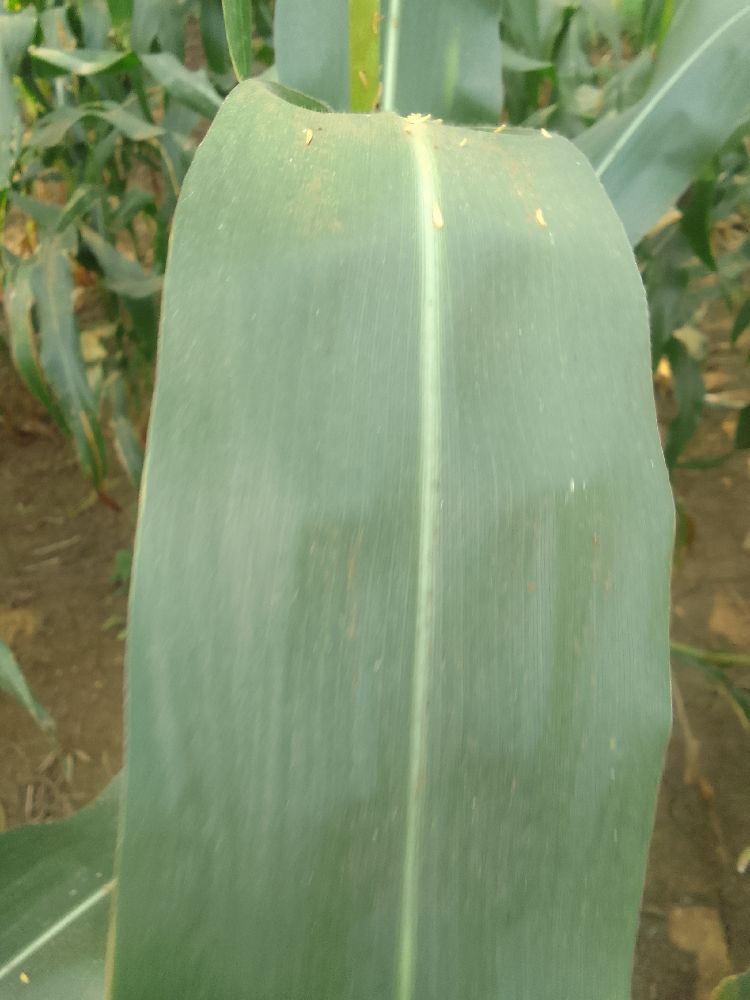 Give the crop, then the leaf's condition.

maize, healthy
